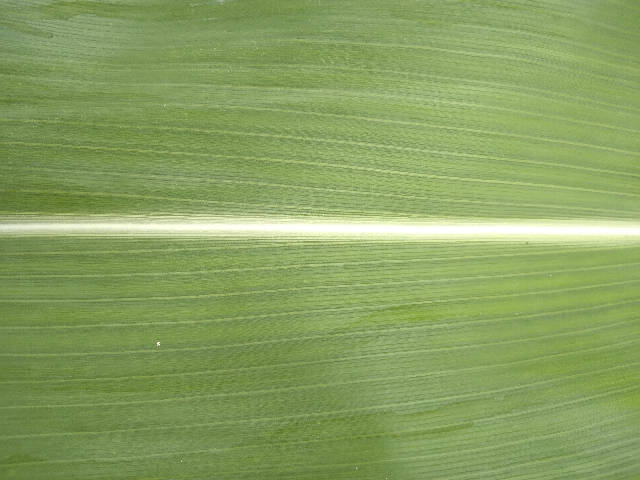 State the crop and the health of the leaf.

maize, healthy
